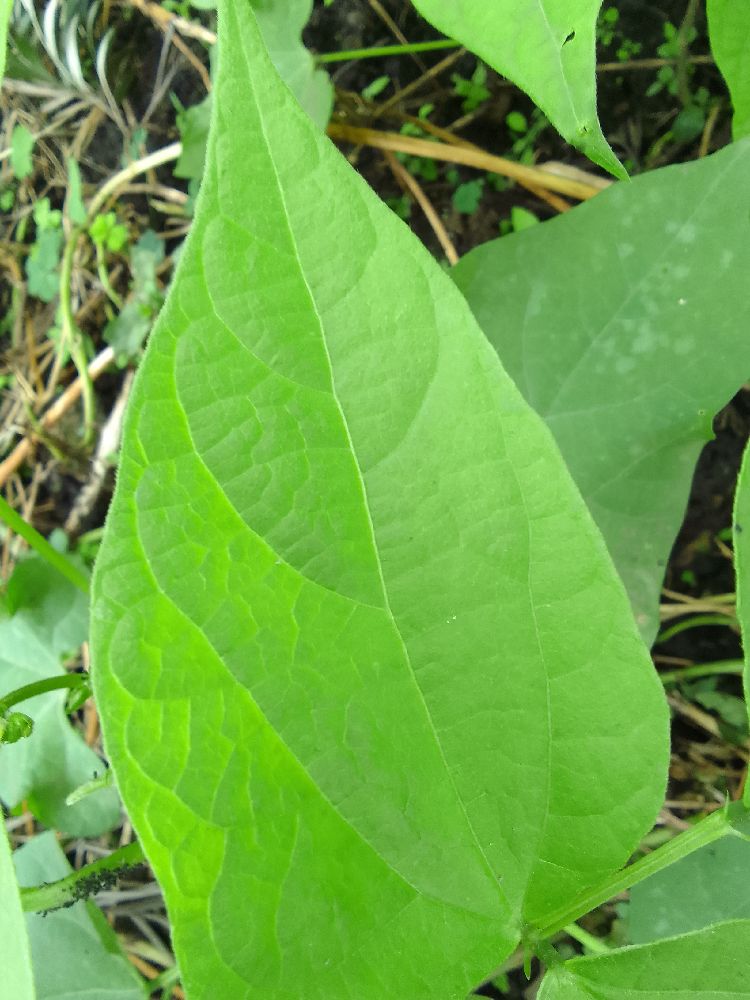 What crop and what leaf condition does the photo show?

common bean, healthy
